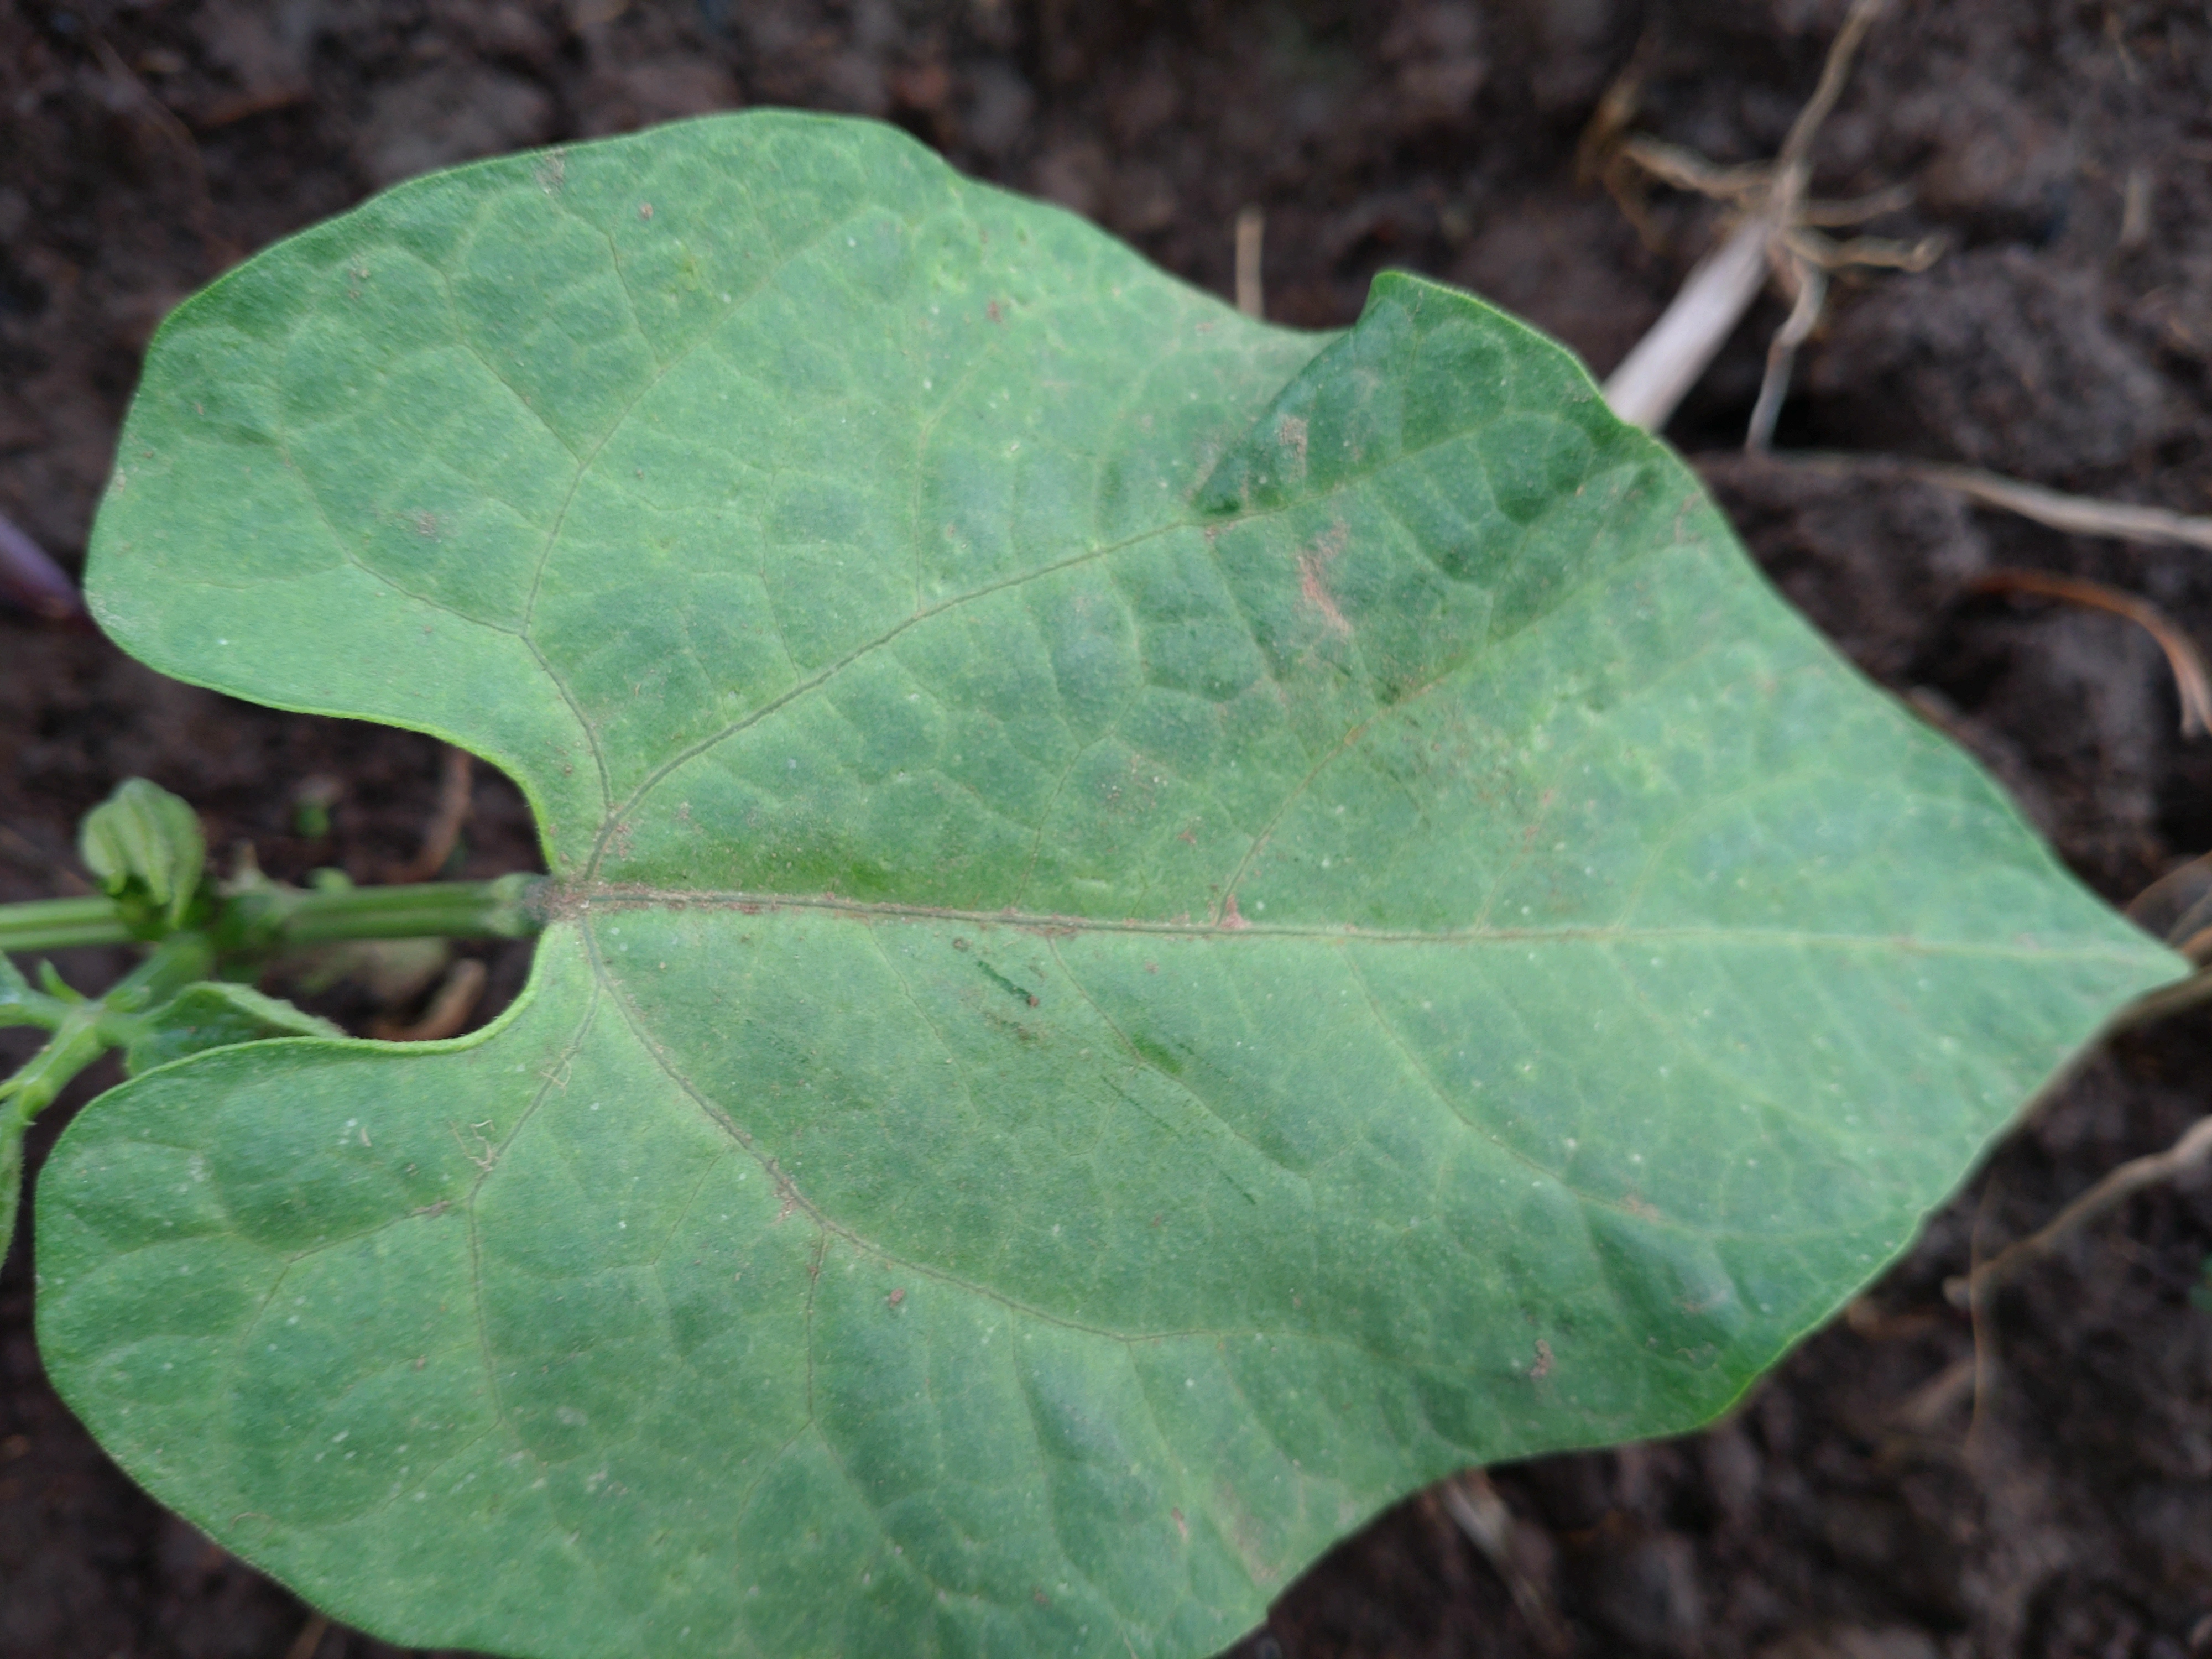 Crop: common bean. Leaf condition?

healthy
